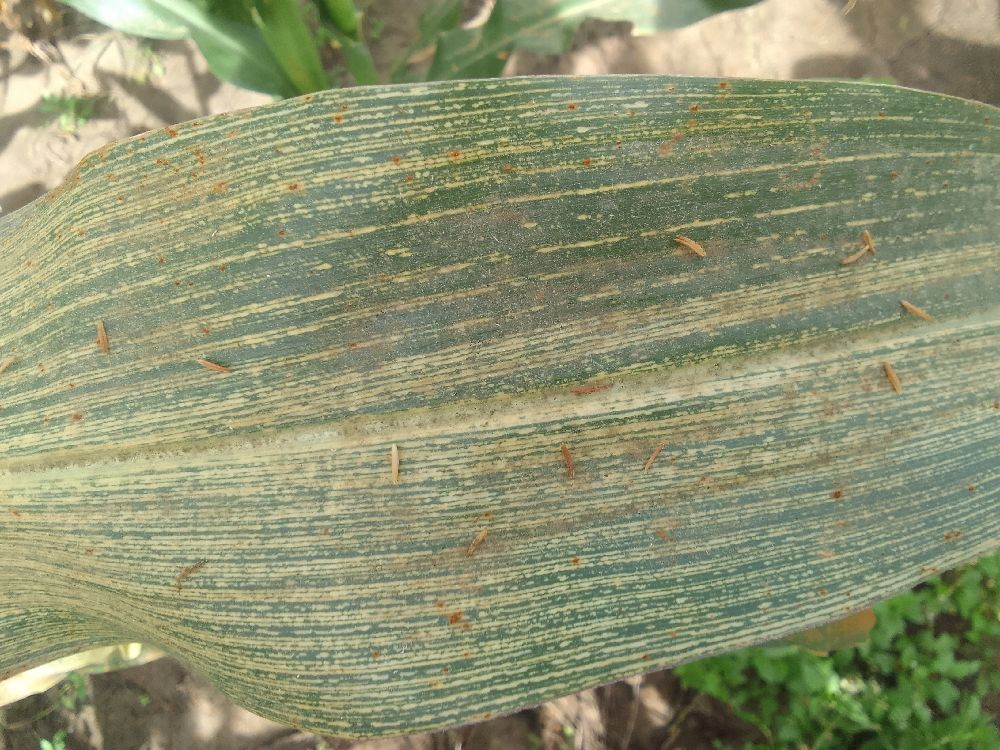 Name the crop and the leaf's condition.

maize, maize streak virus
